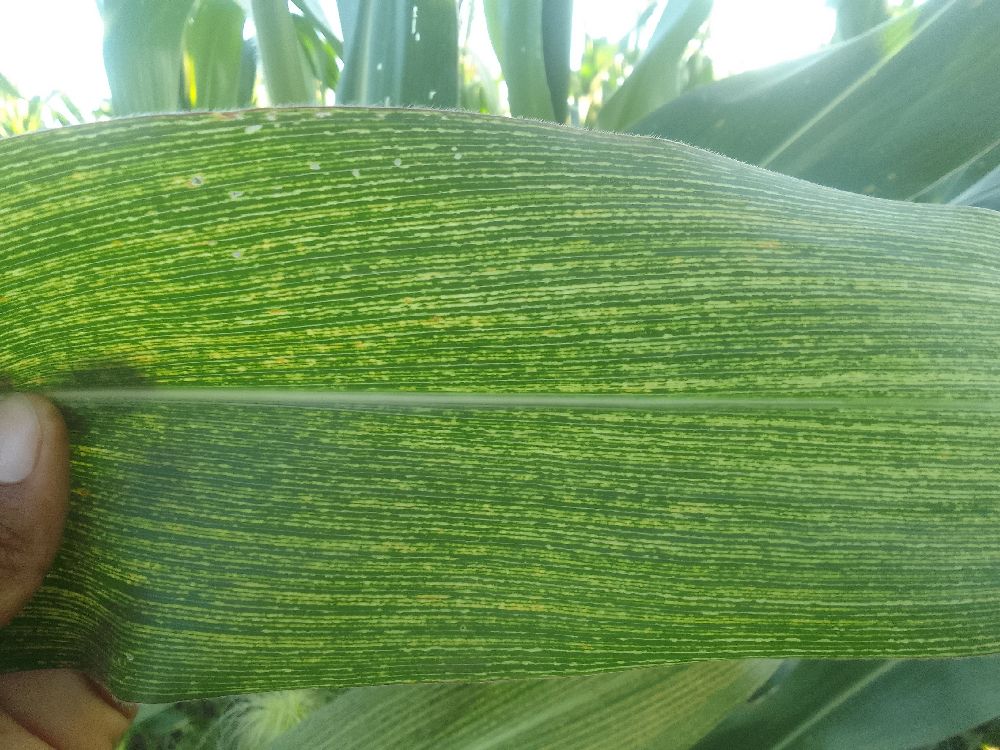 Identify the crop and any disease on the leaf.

maize, maize streak virus
